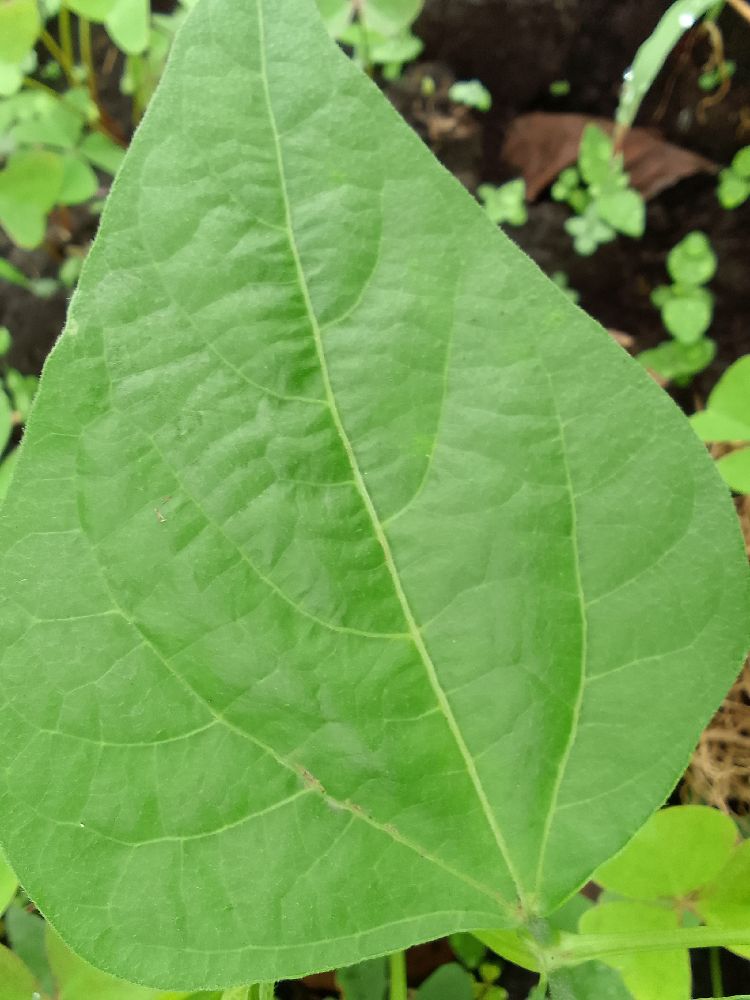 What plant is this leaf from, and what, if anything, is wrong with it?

common bean, healthy
